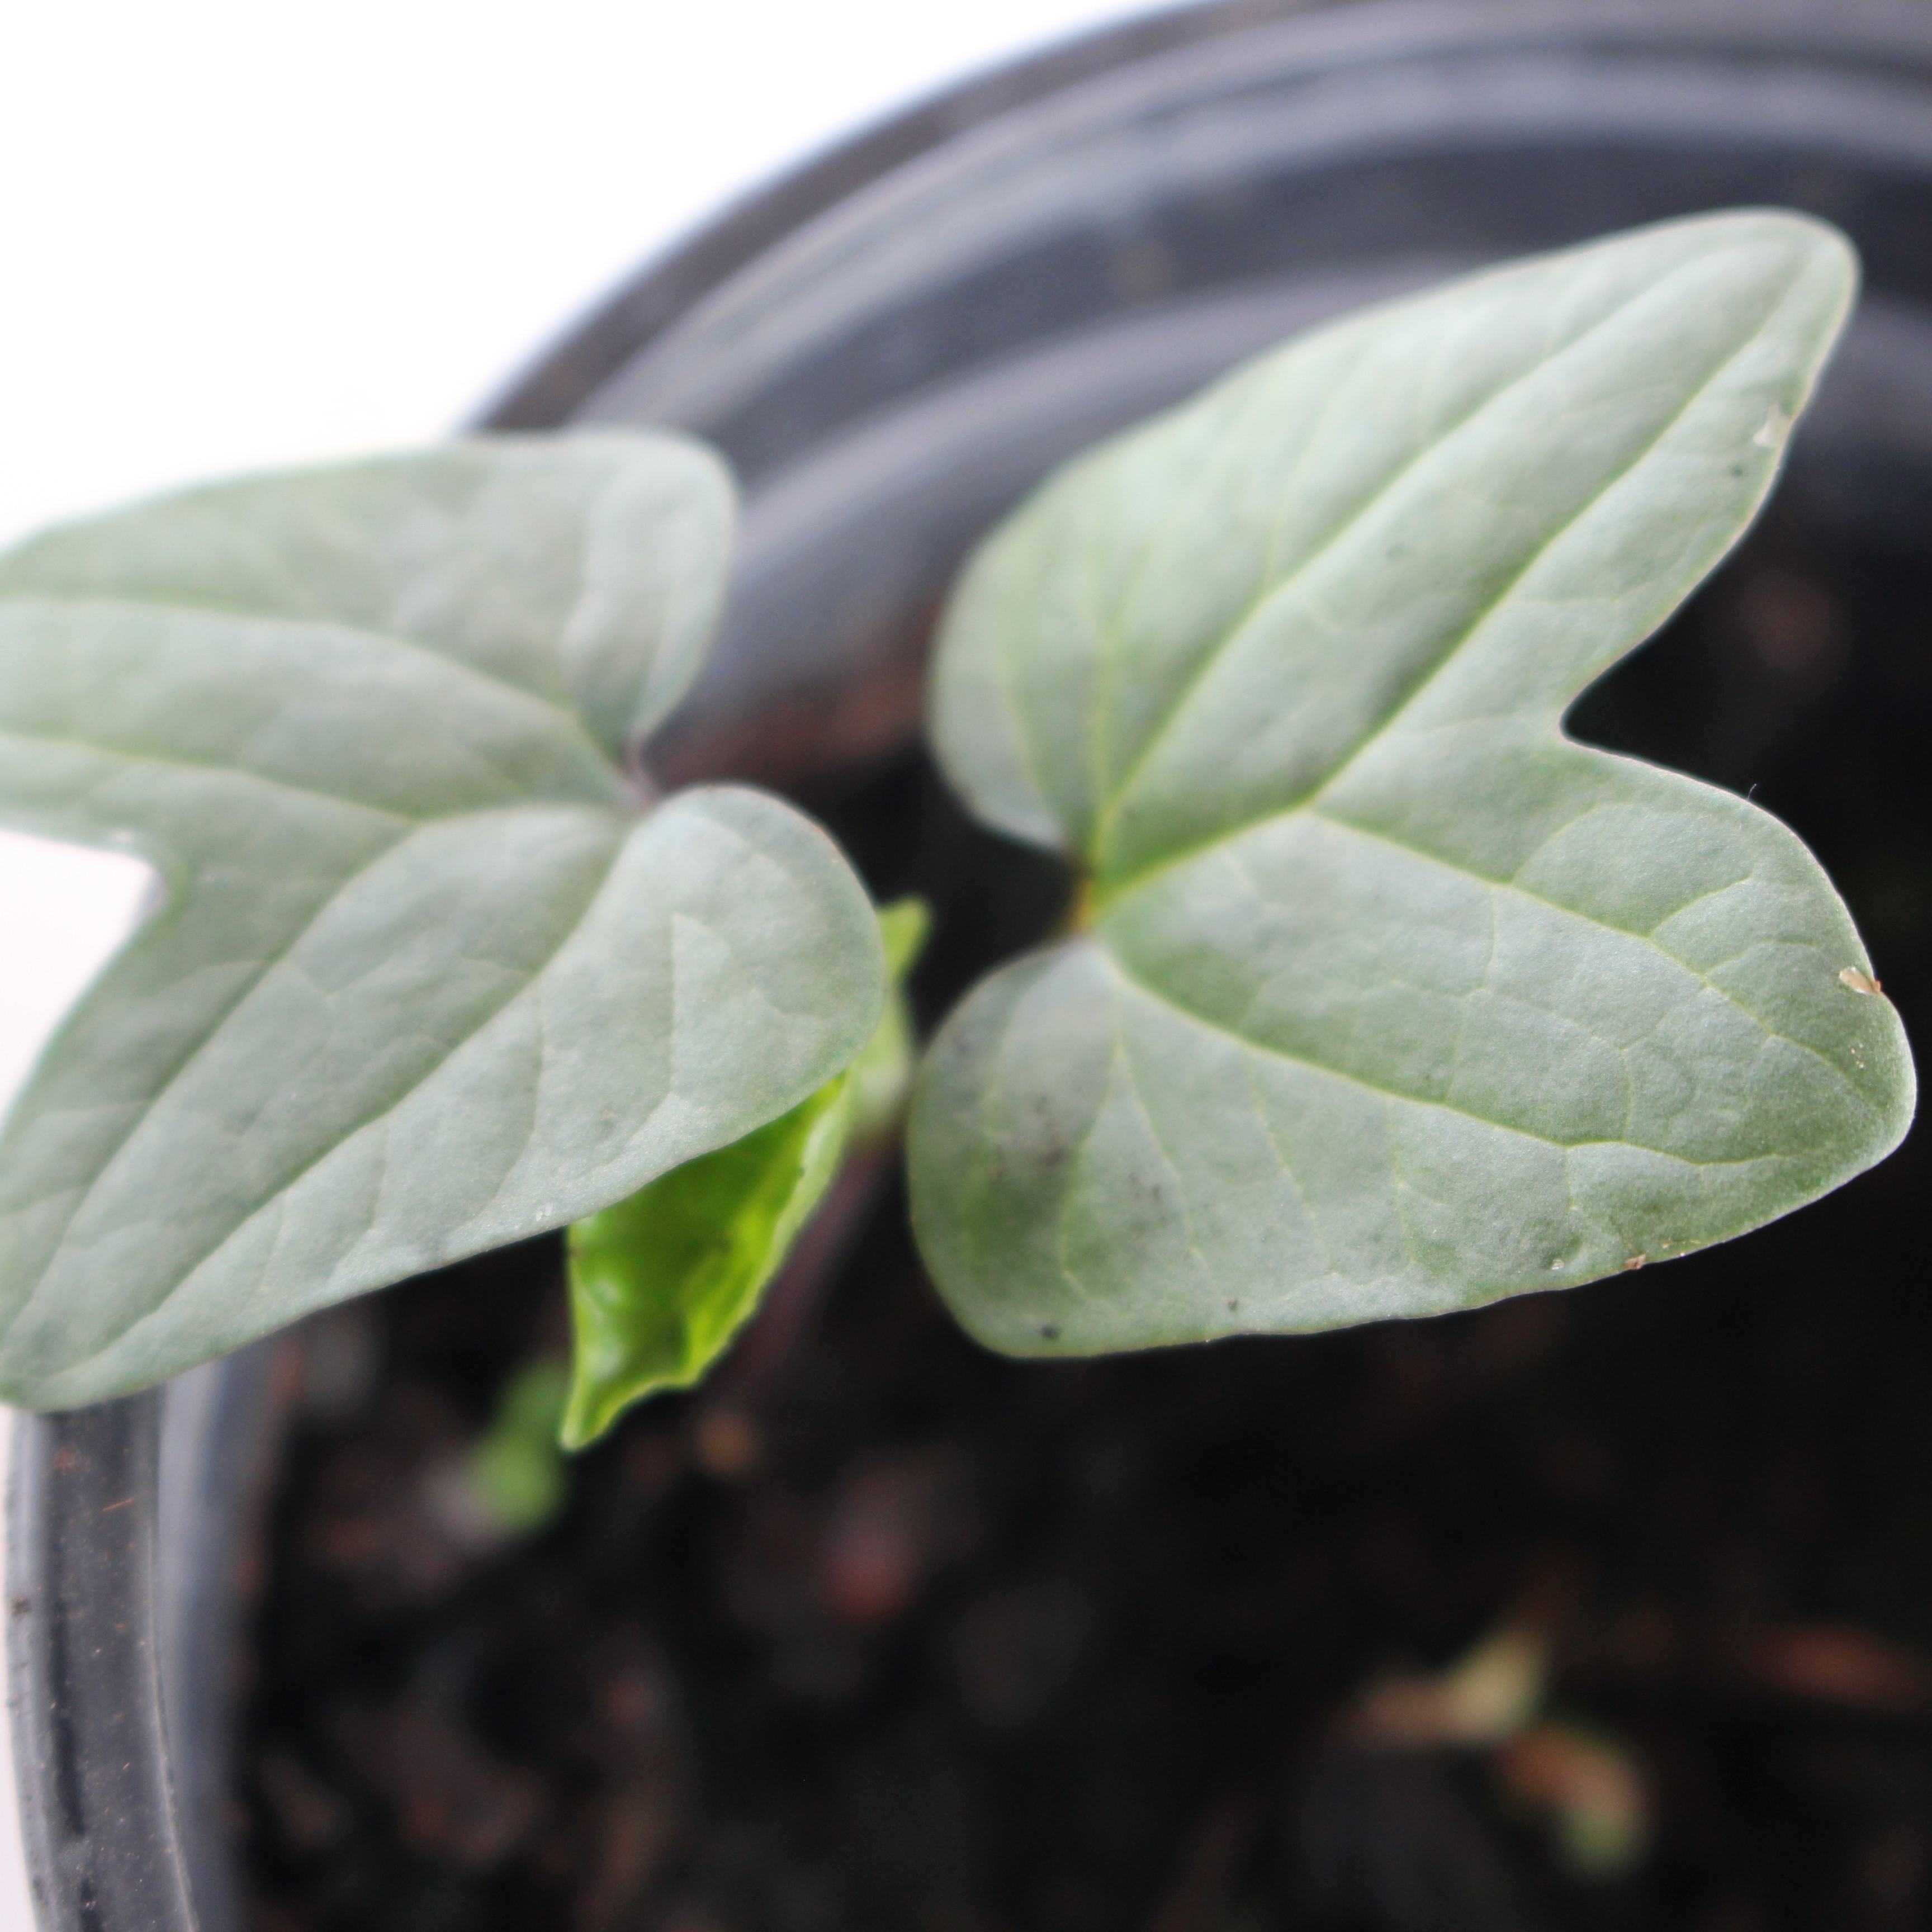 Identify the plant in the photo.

Convolvulus arvensis
